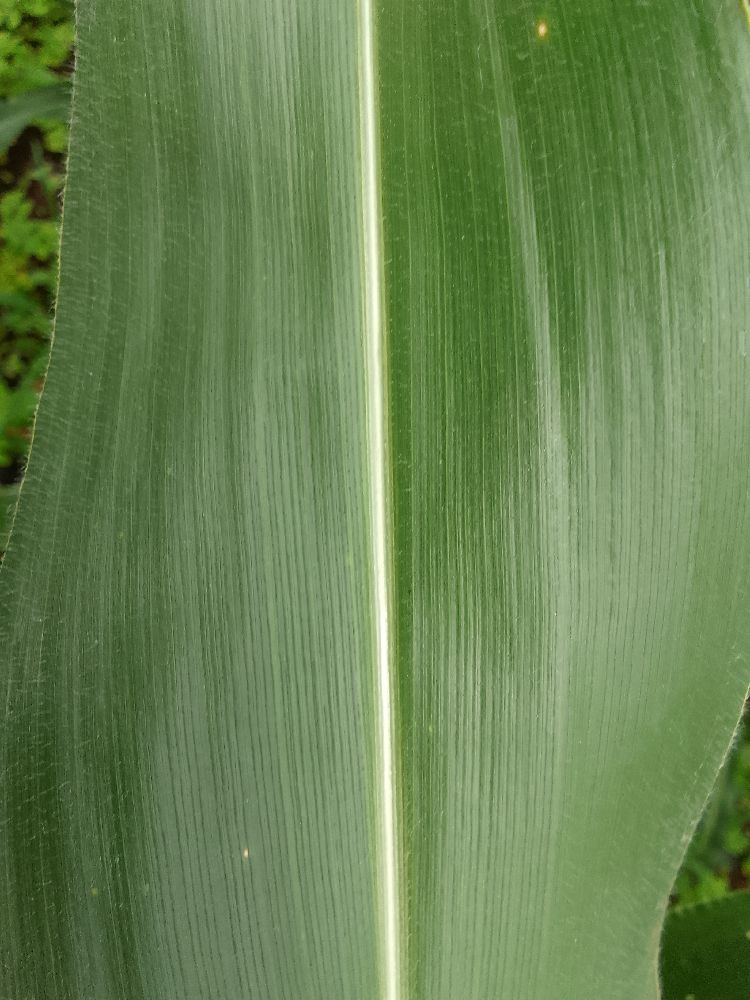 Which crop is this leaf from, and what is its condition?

maize, healthy
